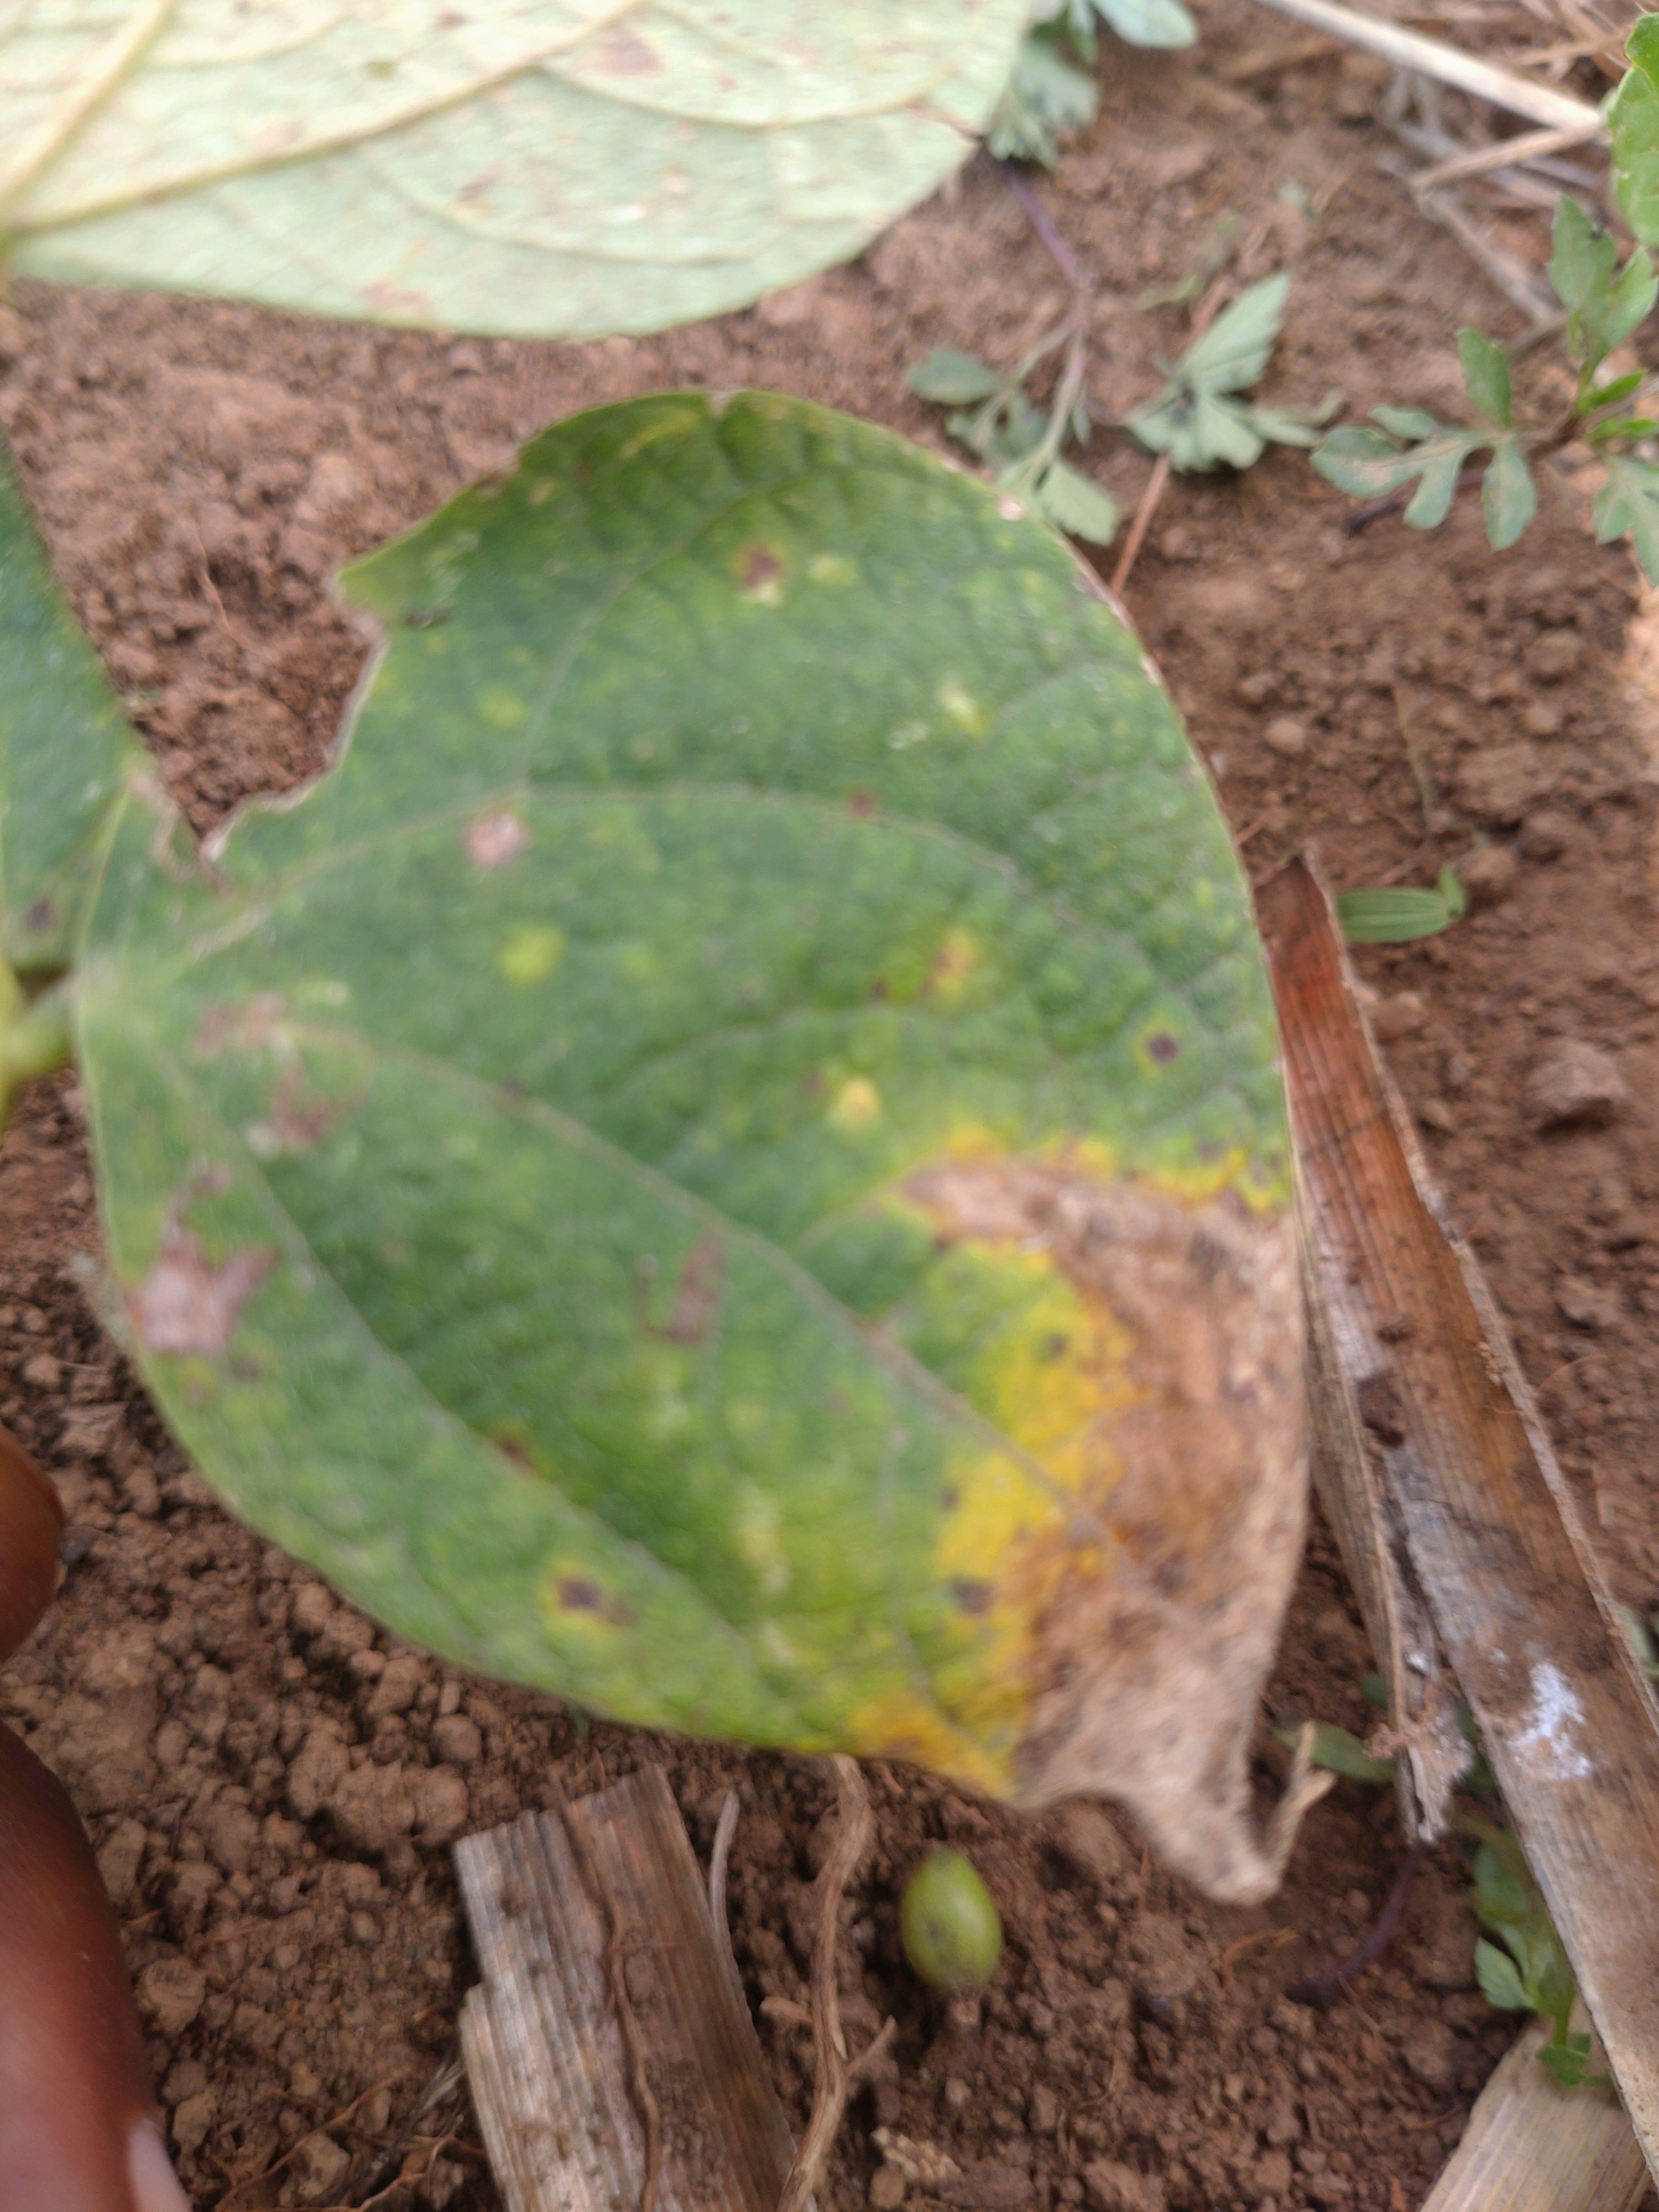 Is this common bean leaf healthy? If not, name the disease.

rust
